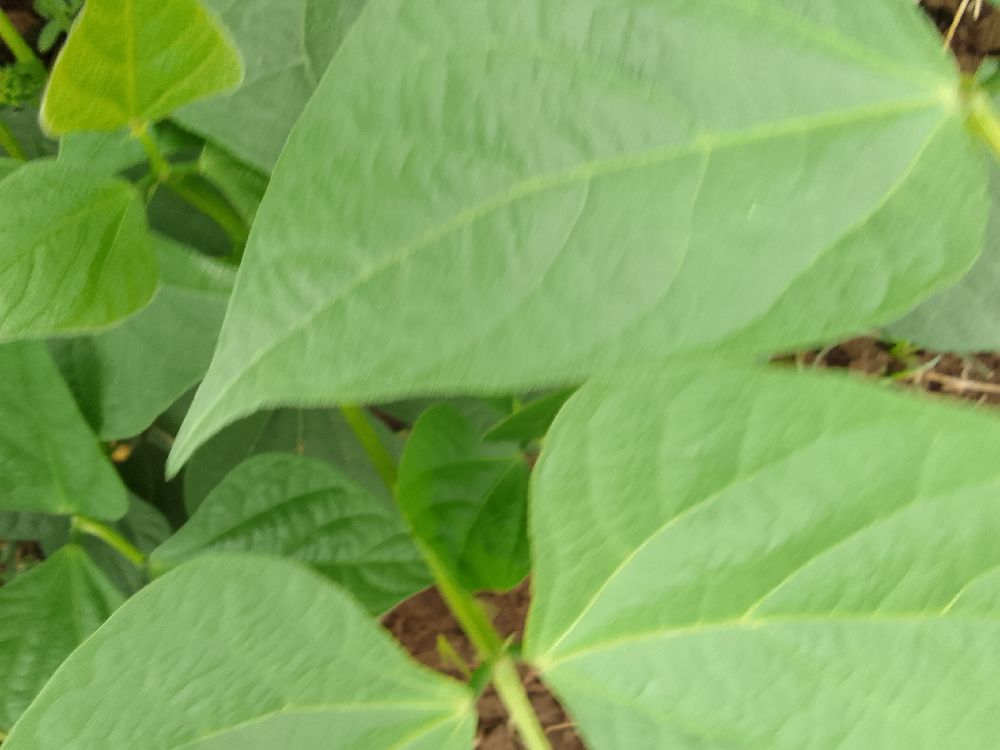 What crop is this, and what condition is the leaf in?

common bean, healthy
